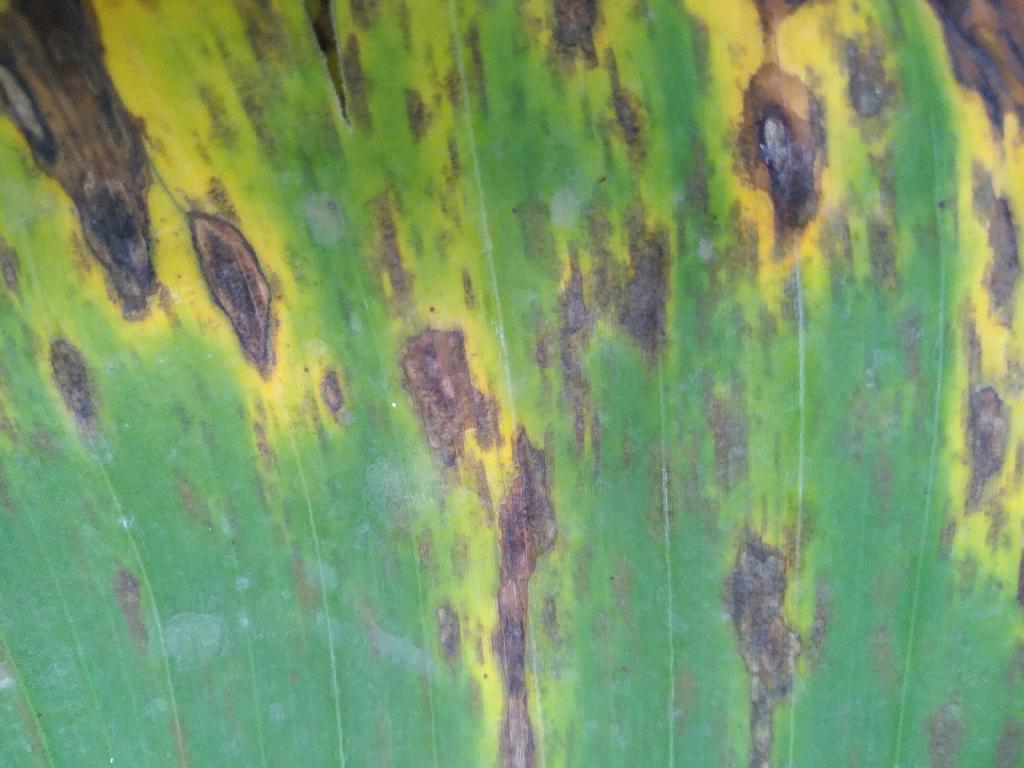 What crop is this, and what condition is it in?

banana, black sigatoka
